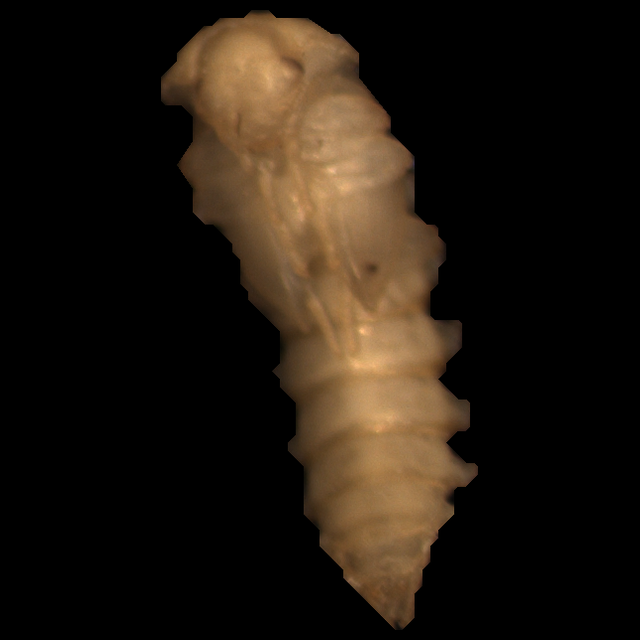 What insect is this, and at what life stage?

mealworm pupa
